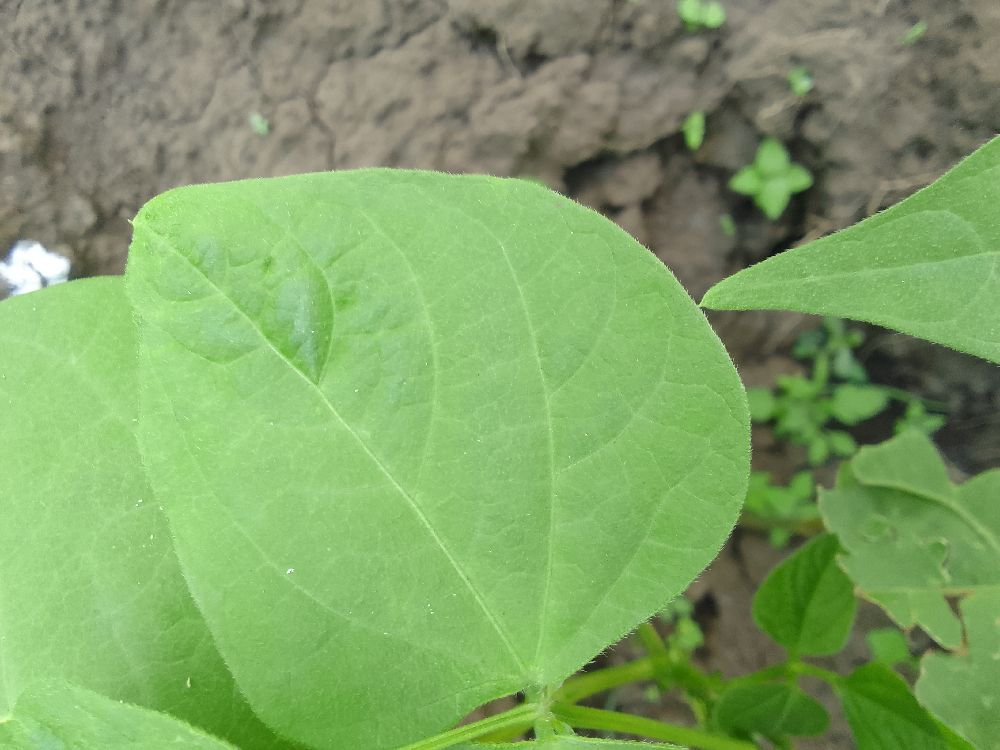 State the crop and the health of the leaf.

common bean, healthy
